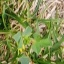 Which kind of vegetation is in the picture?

unstructured weed
